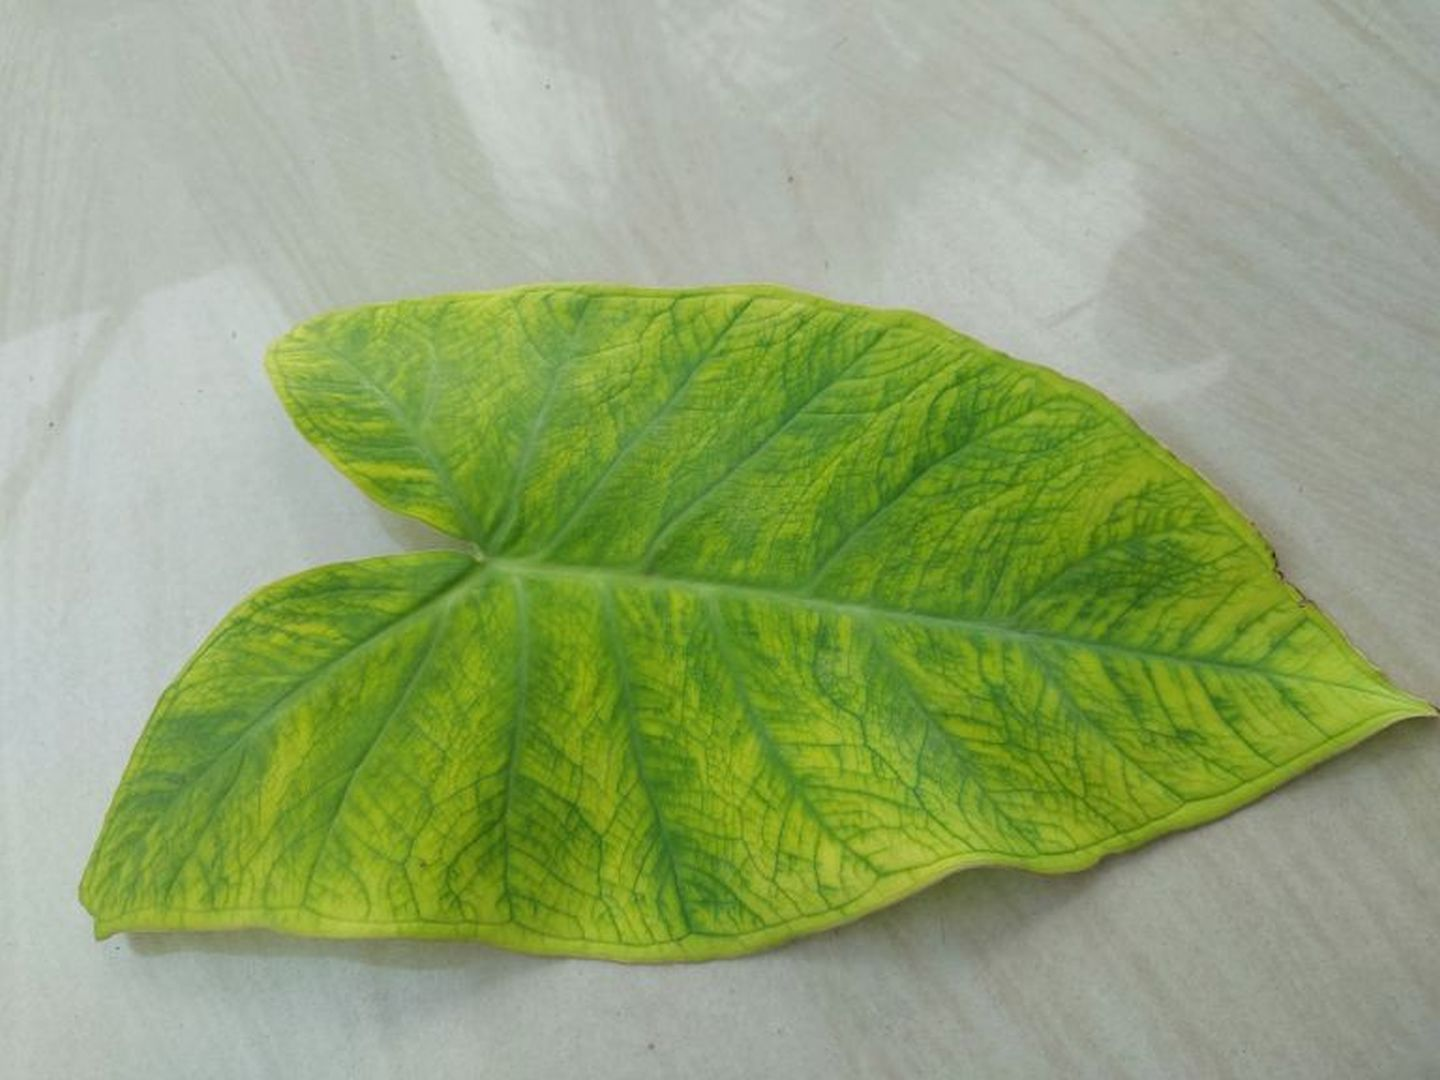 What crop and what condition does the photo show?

taro, mosaic
